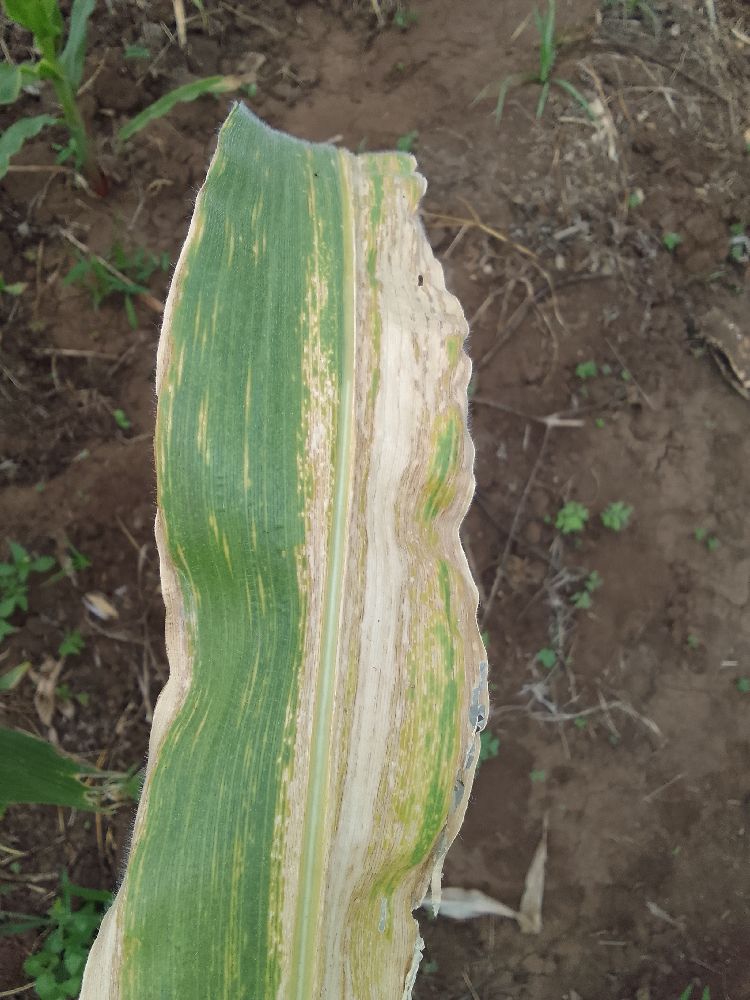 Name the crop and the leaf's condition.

maize, maize lethal necrosis
